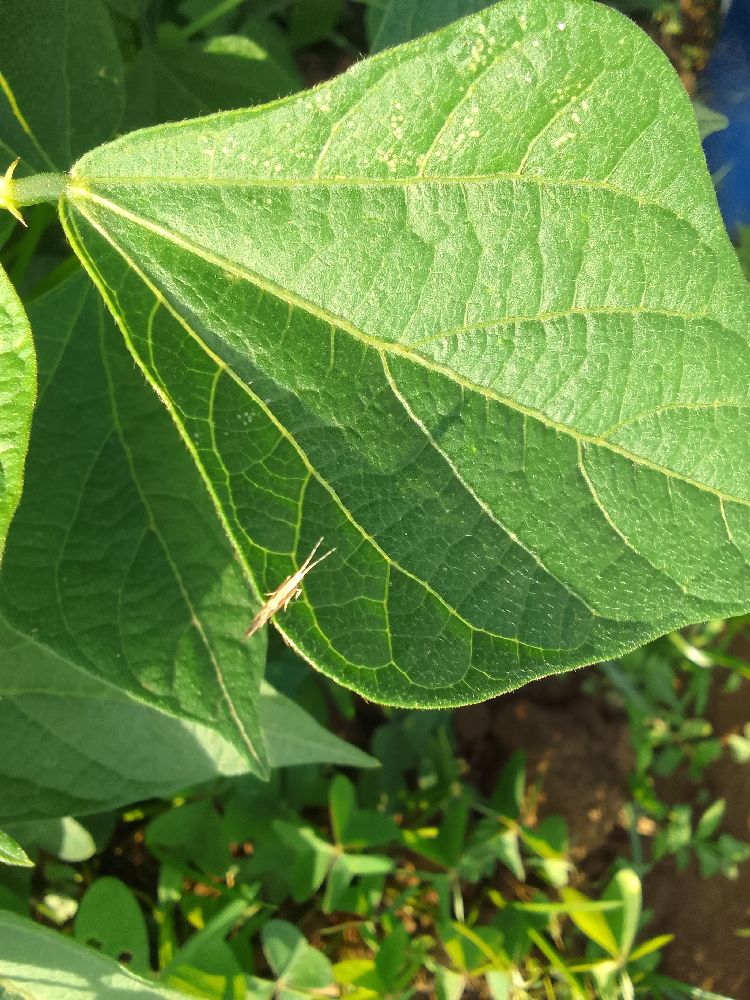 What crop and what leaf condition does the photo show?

common bean, healthy
